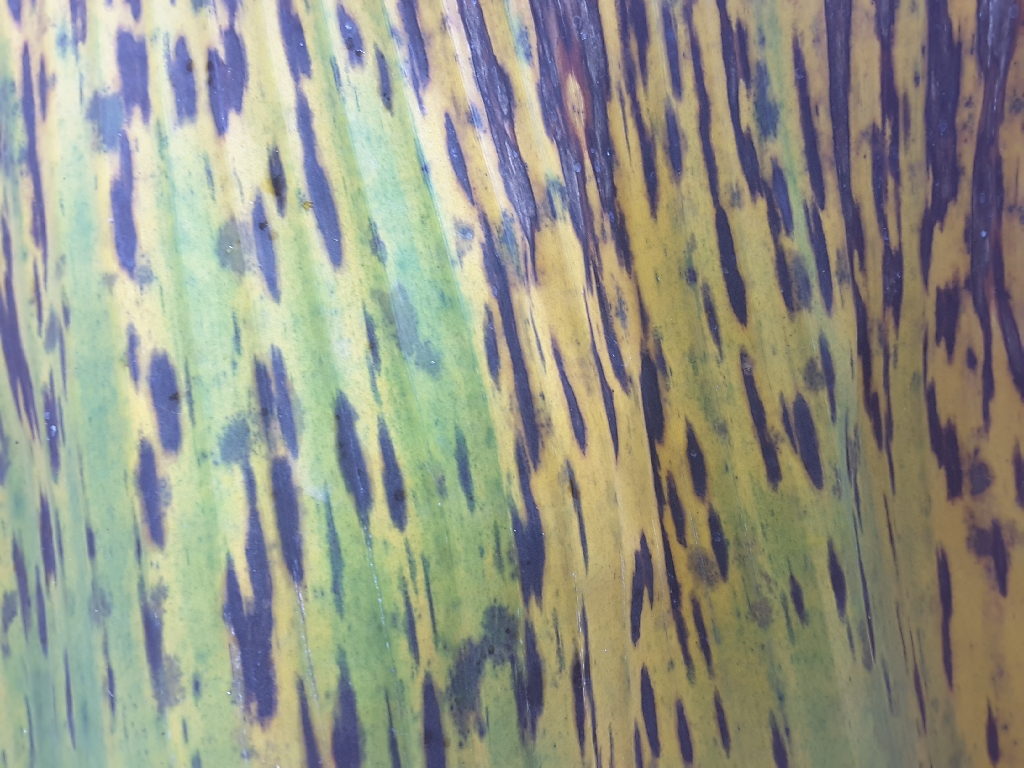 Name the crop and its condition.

banana, black sigatoka
